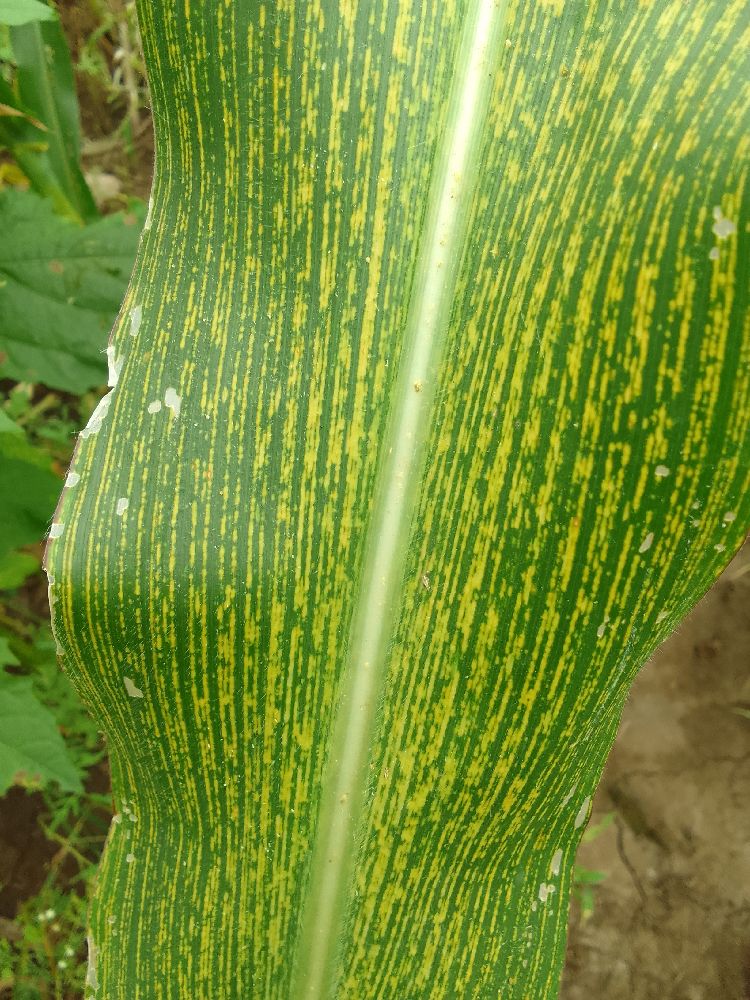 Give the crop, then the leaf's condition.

maize, maize streak virus
